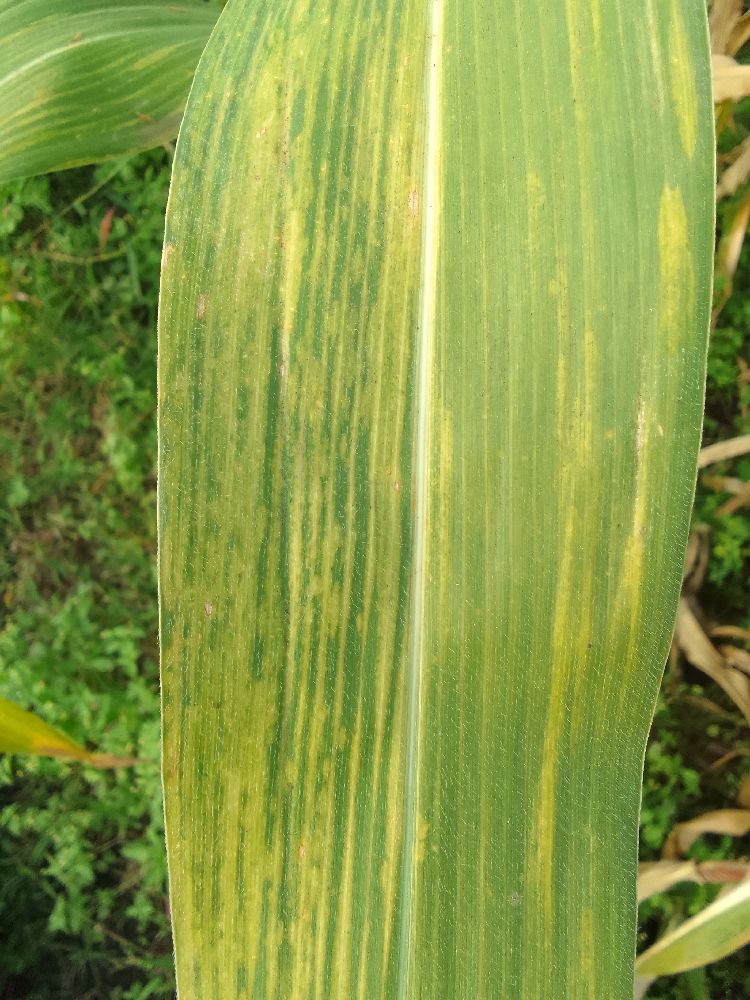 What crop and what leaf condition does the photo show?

maize, maize lethal necrosis
